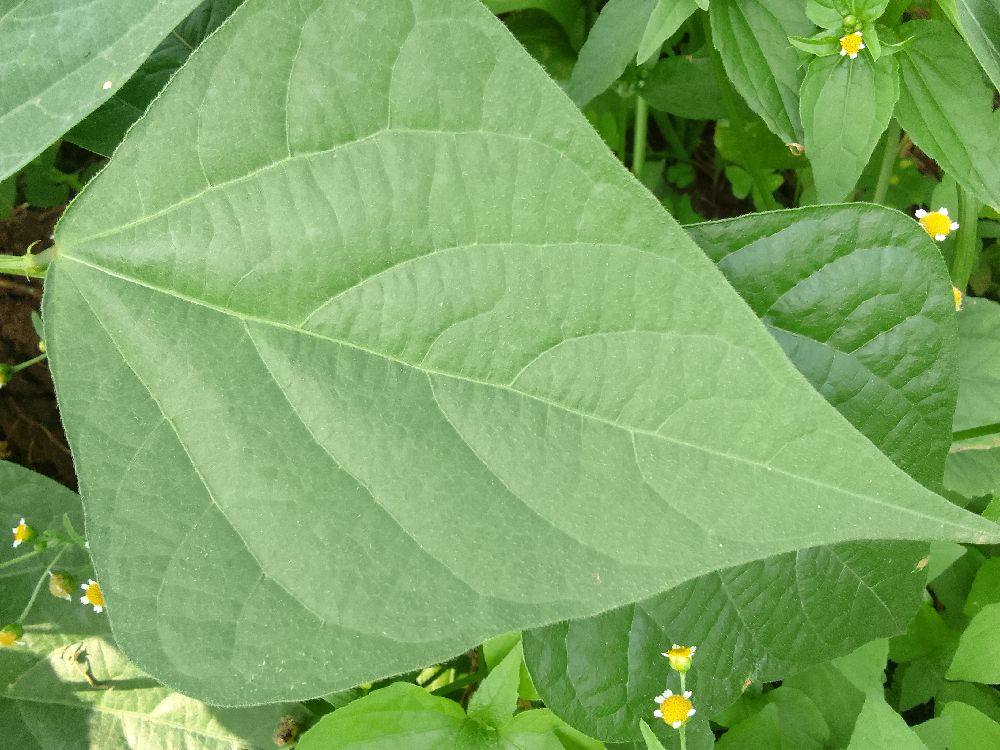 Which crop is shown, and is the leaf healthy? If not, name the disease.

common bean, healthy
